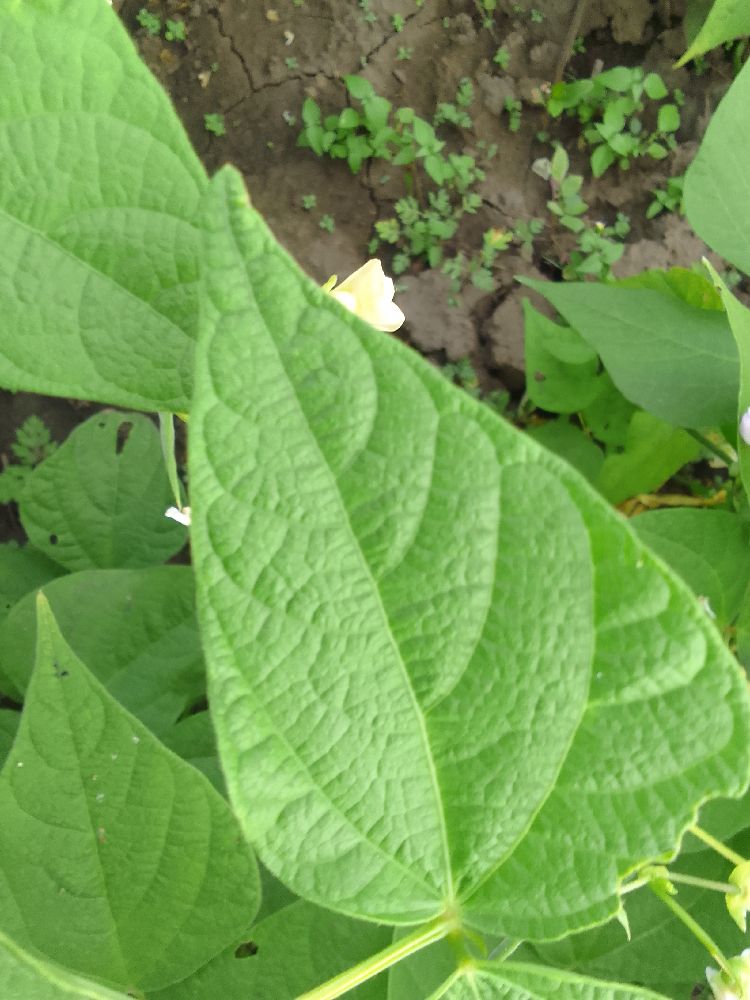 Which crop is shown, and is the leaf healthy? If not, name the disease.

common bean, healthy
